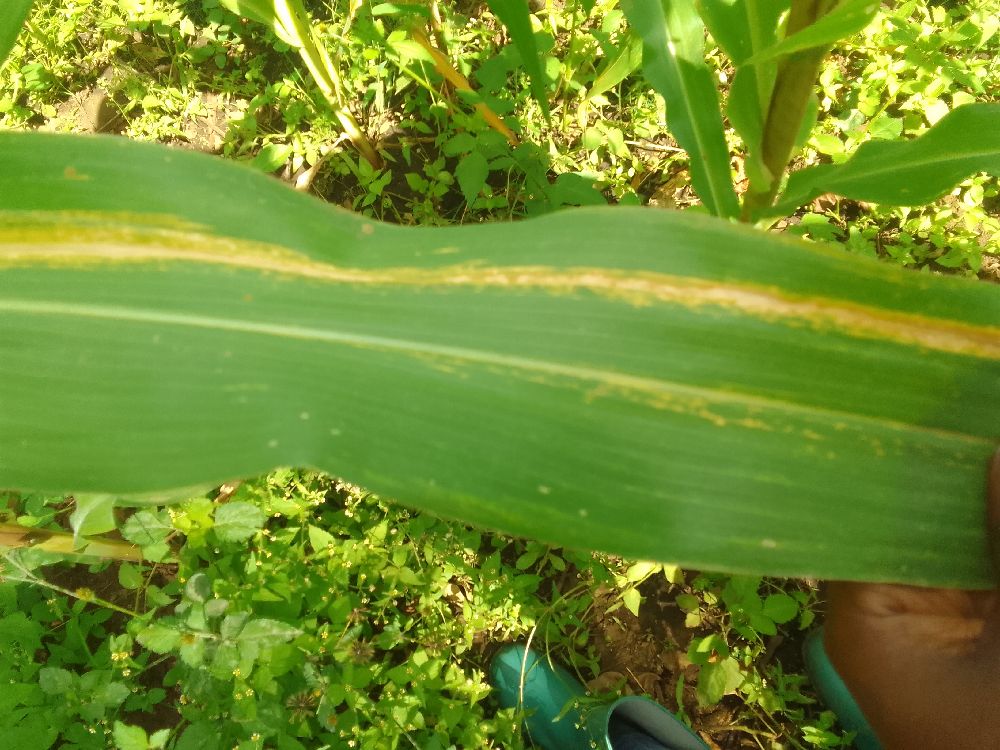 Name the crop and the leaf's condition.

maize, maize lethal necrosis
